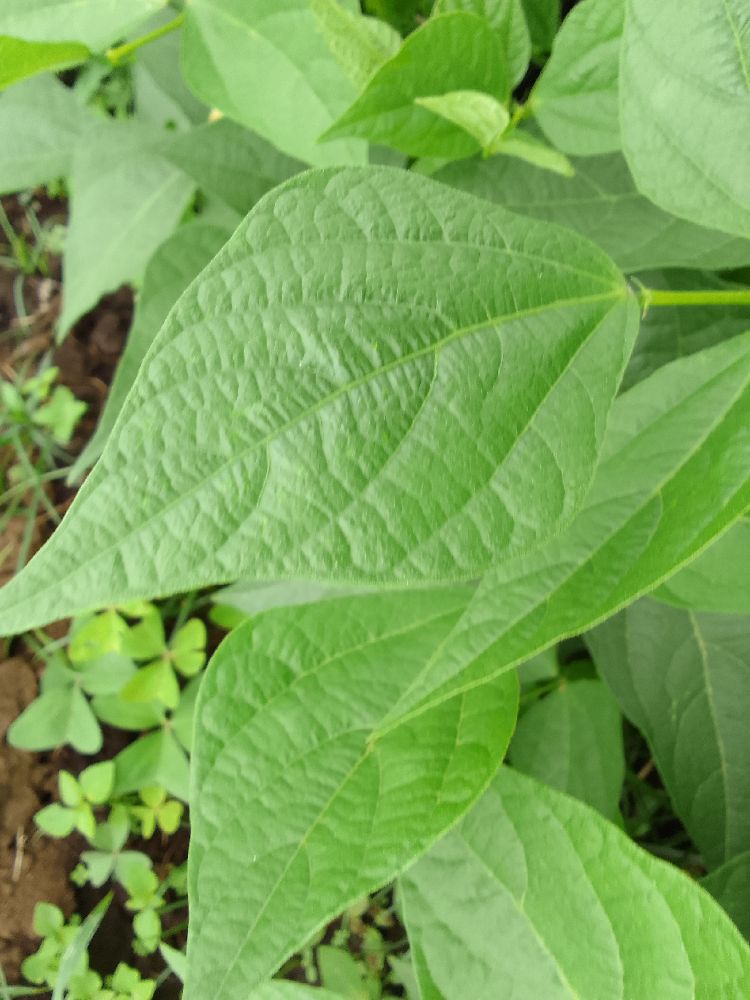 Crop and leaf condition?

common bean, healthy
